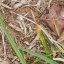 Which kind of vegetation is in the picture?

grass
